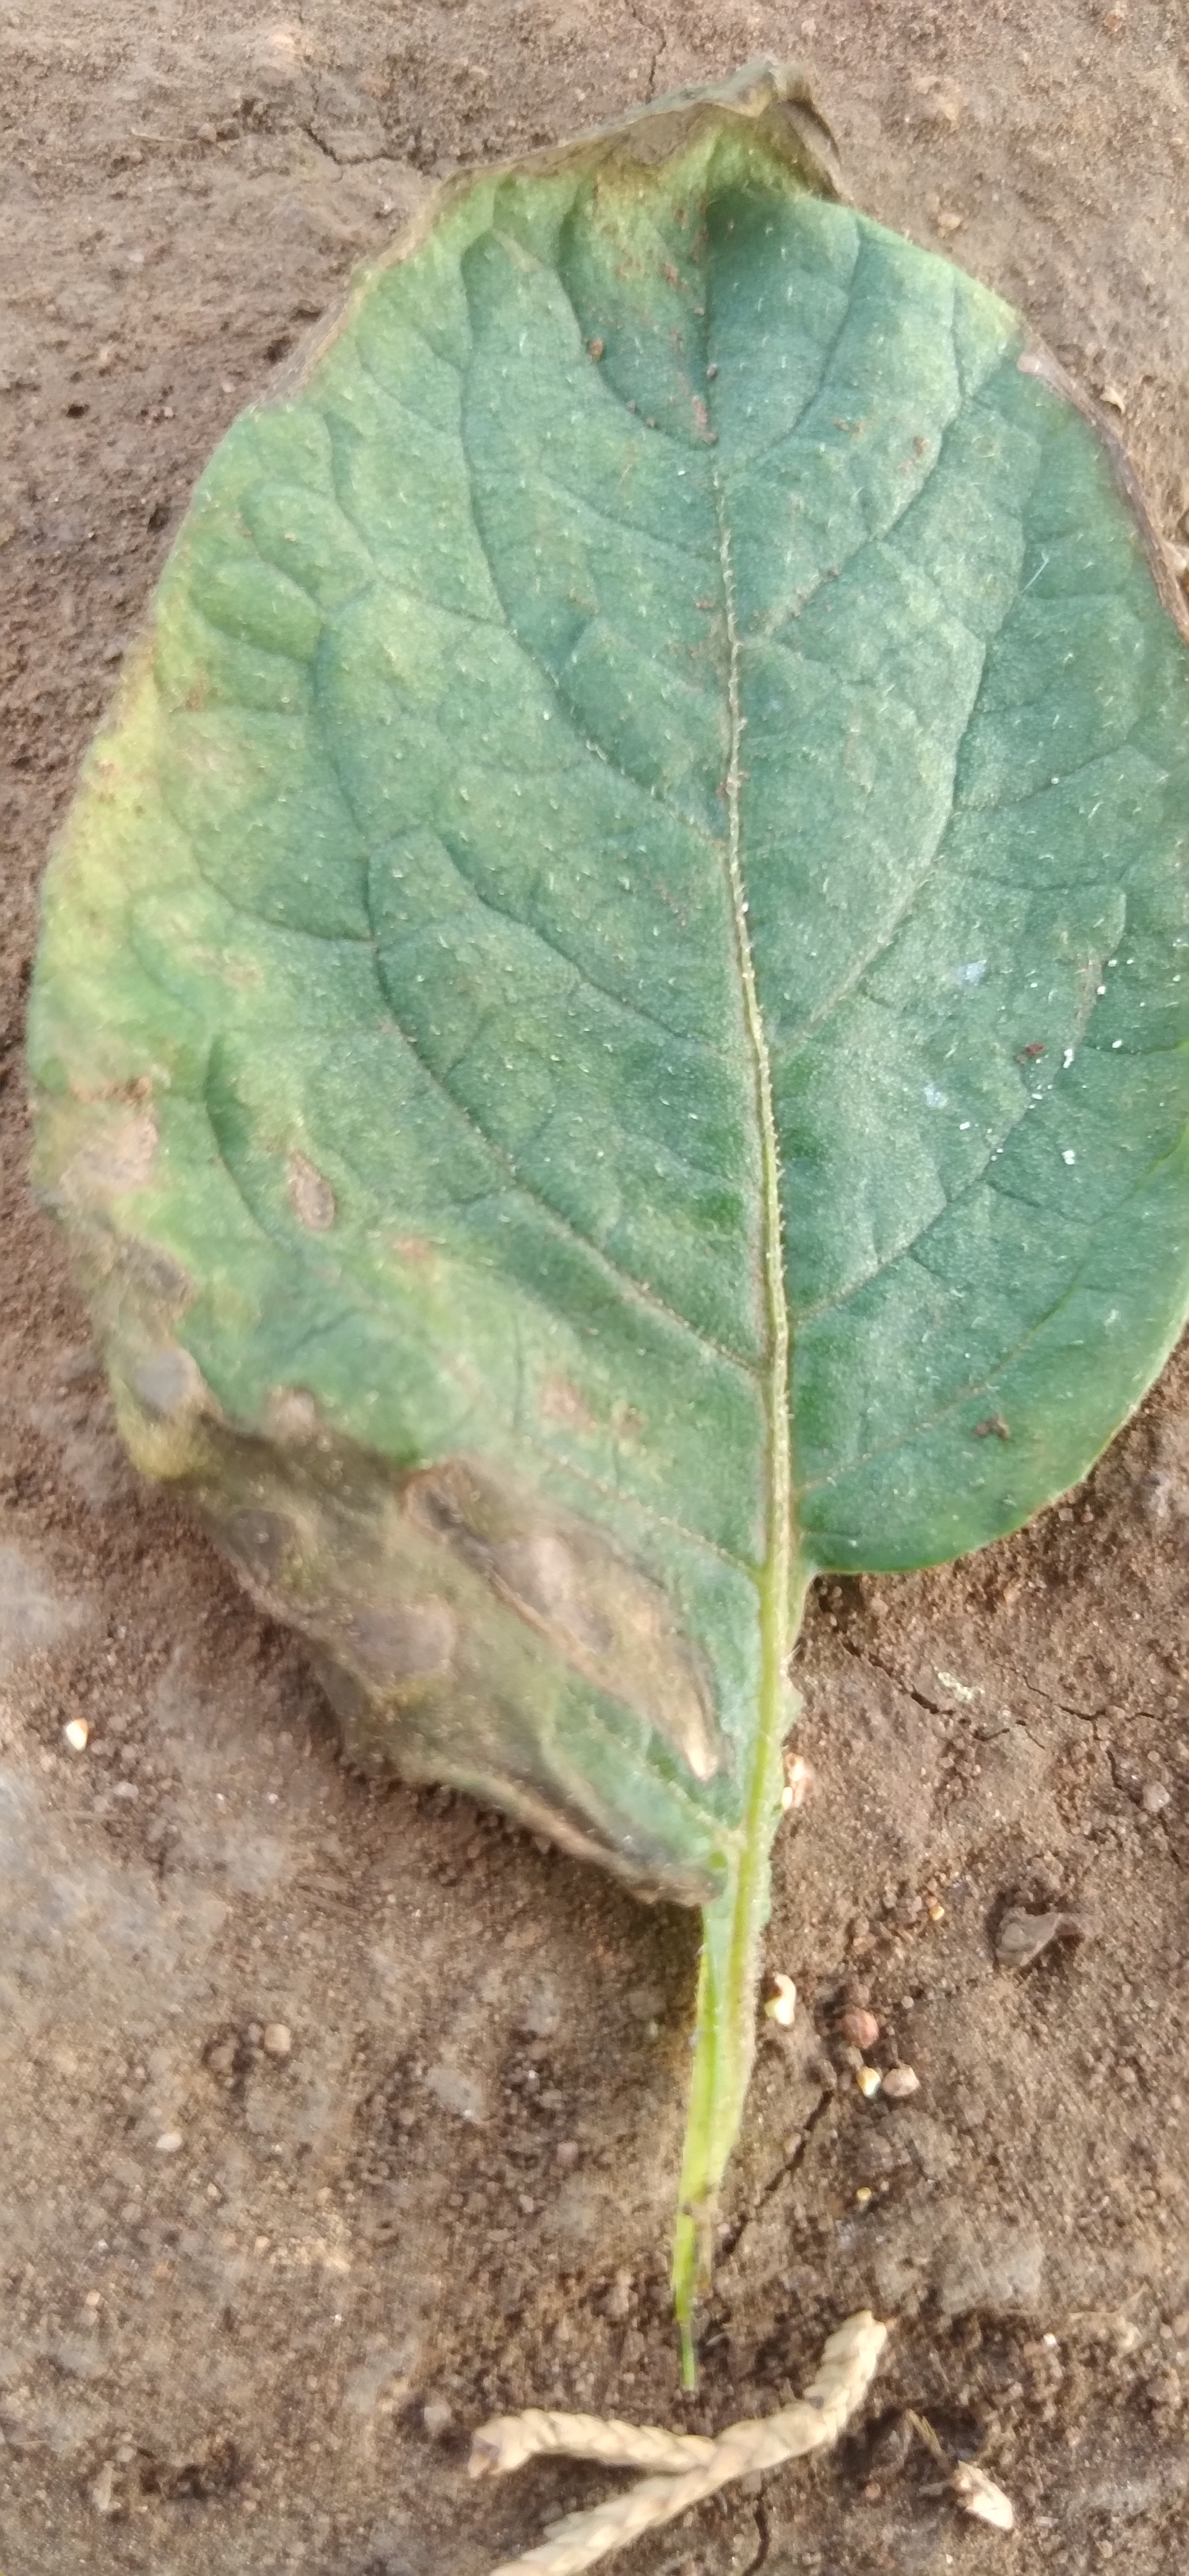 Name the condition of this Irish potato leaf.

early blight
